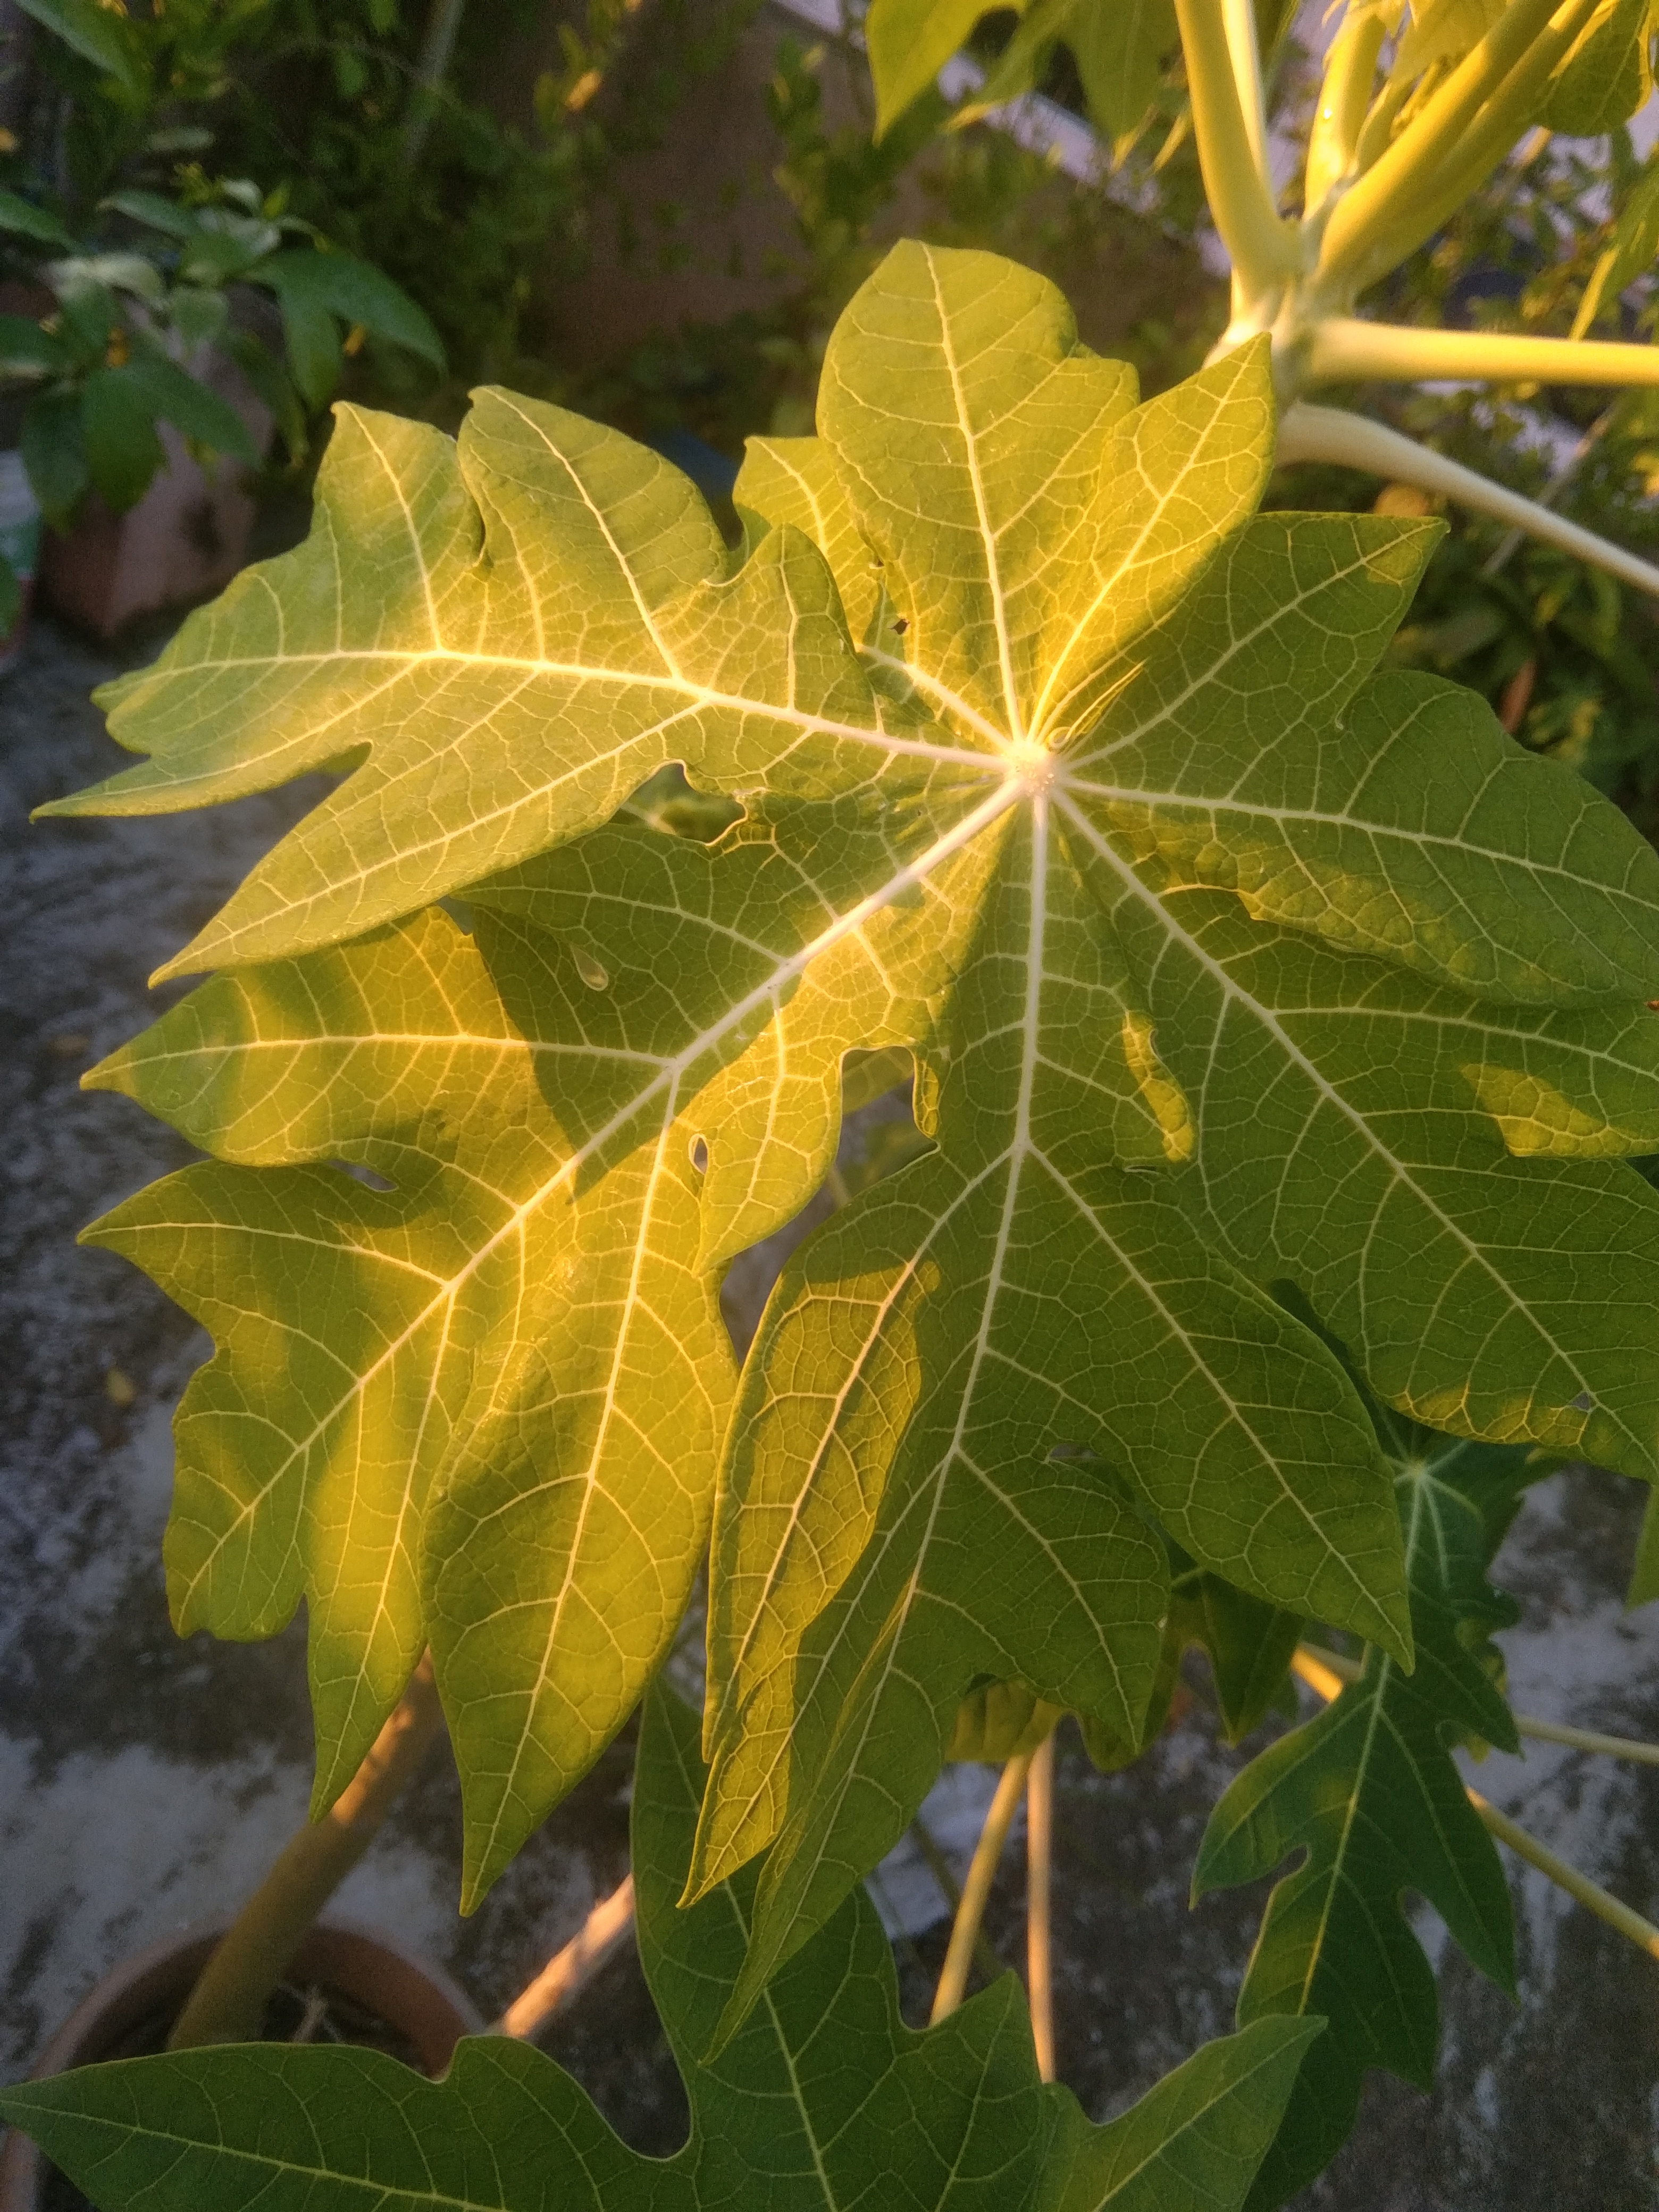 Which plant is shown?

papaya
